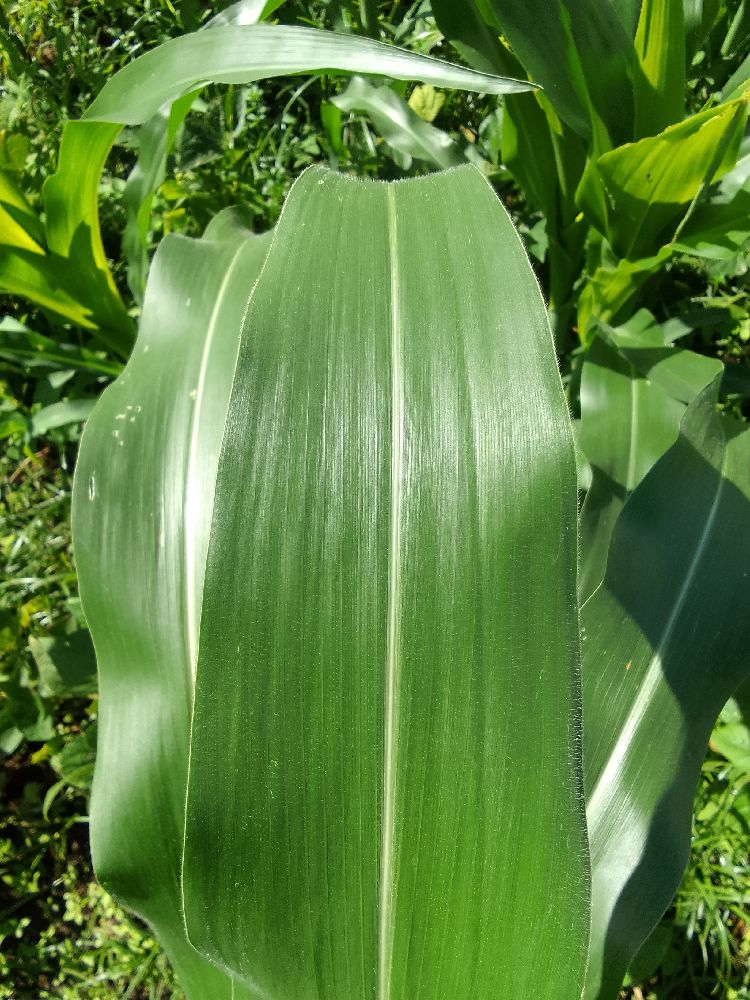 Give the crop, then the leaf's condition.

maize, healthy
